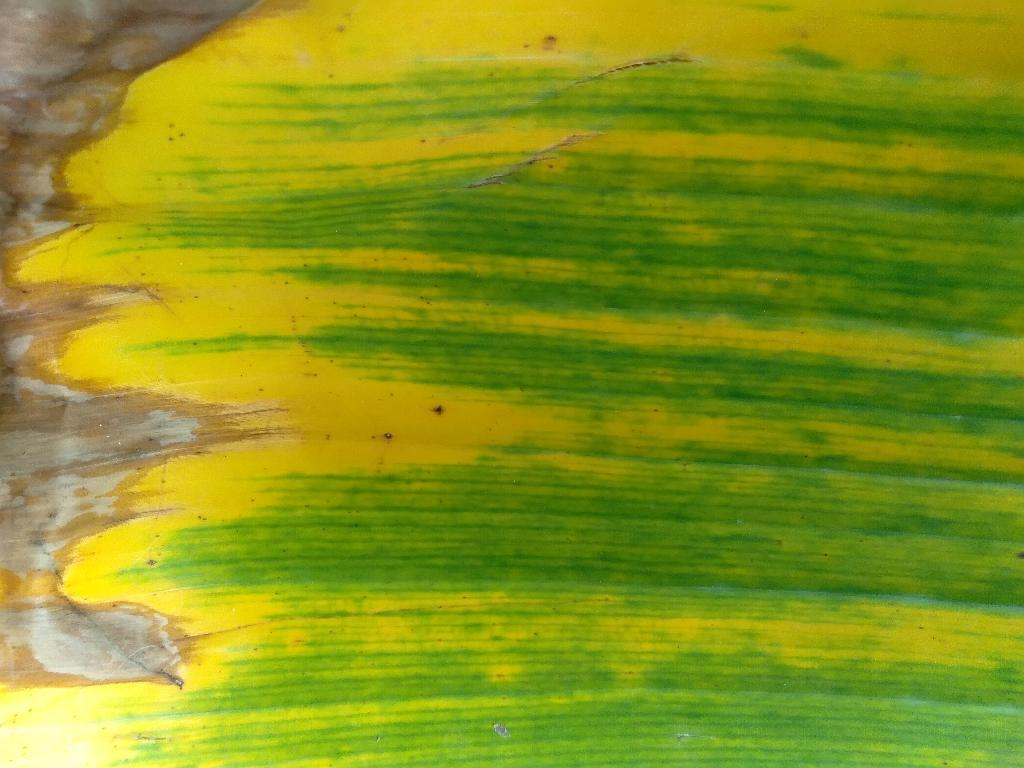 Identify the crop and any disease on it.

banana, fusarium wilt race 1
